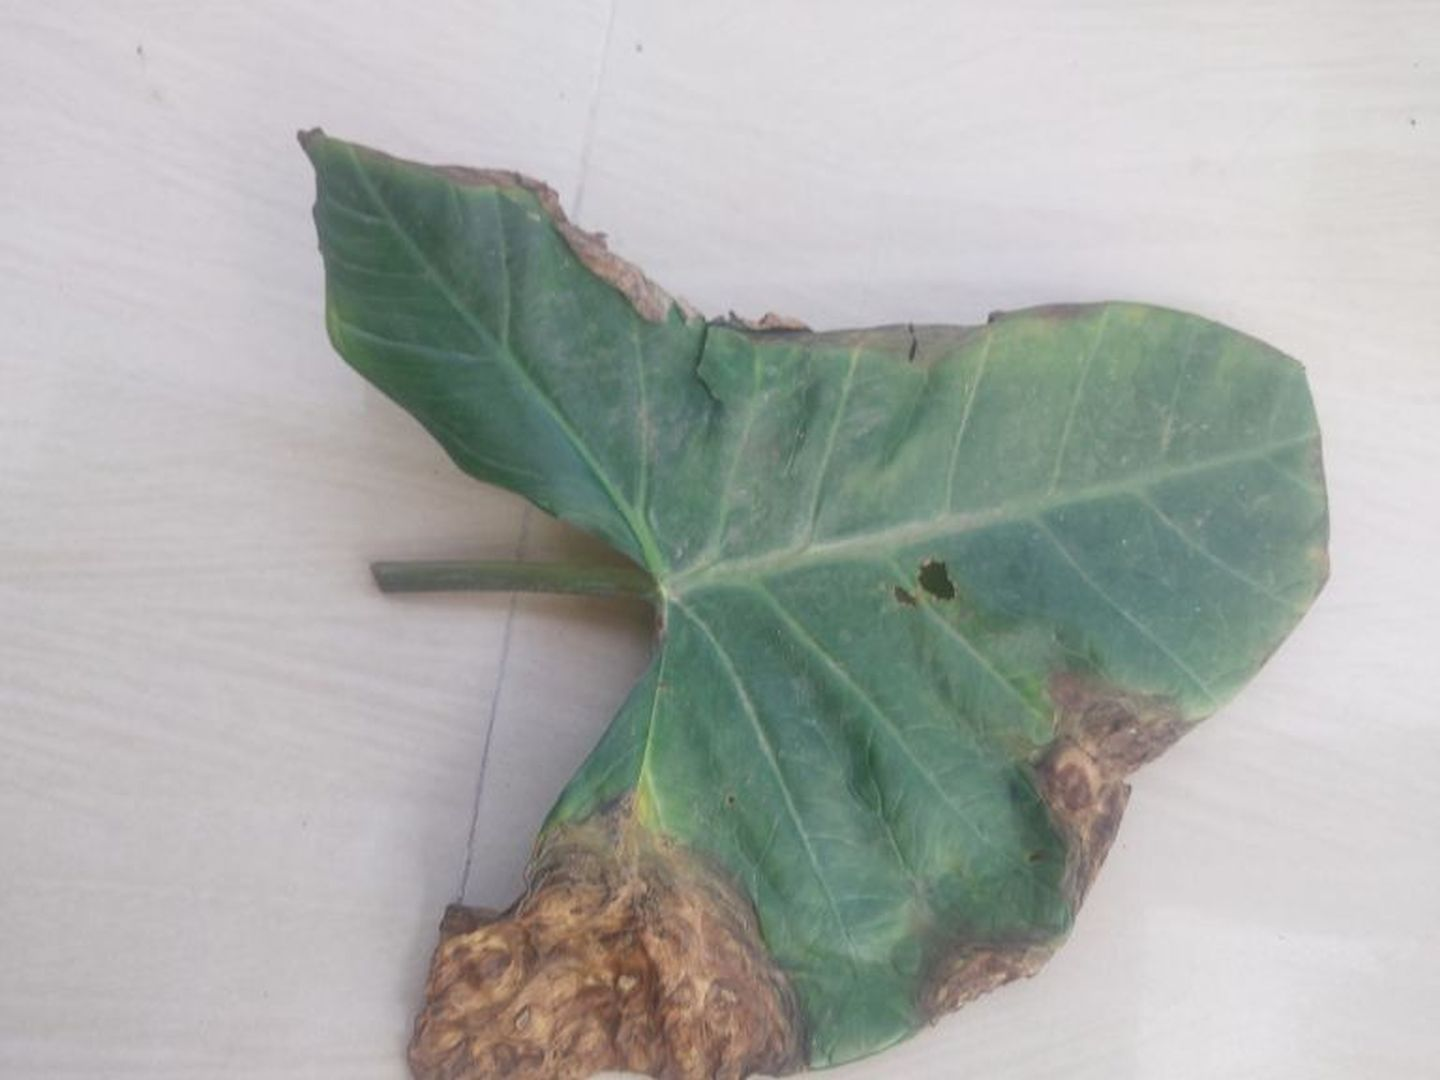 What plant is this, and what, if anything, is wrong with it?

taro, leaf blight
